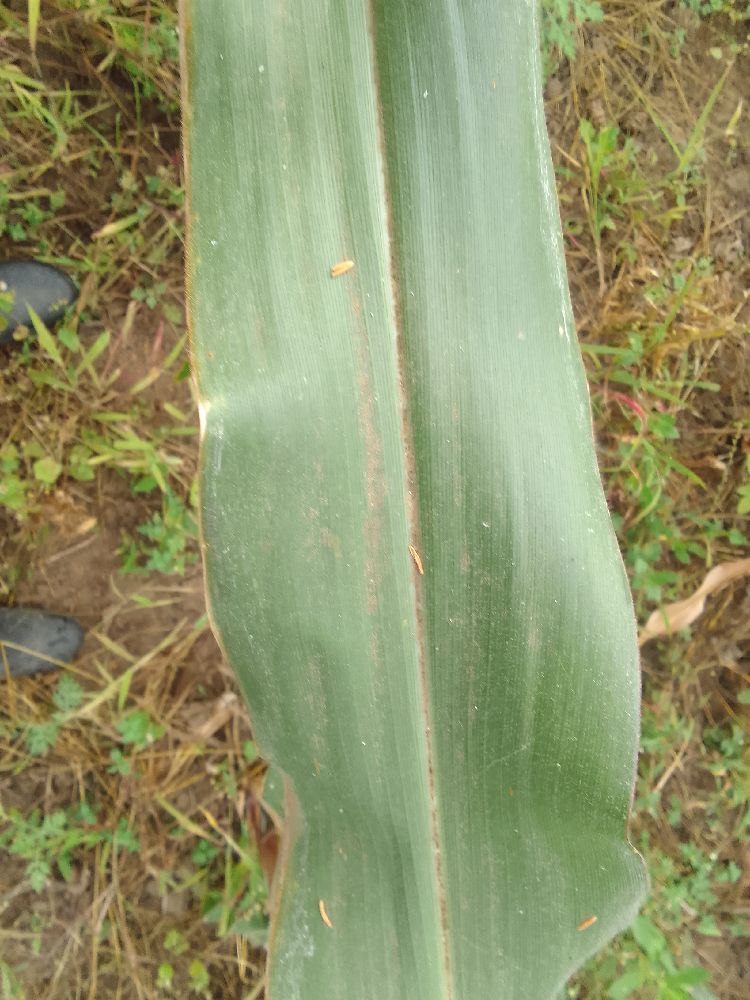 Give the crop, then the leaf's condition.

maize, healthy
